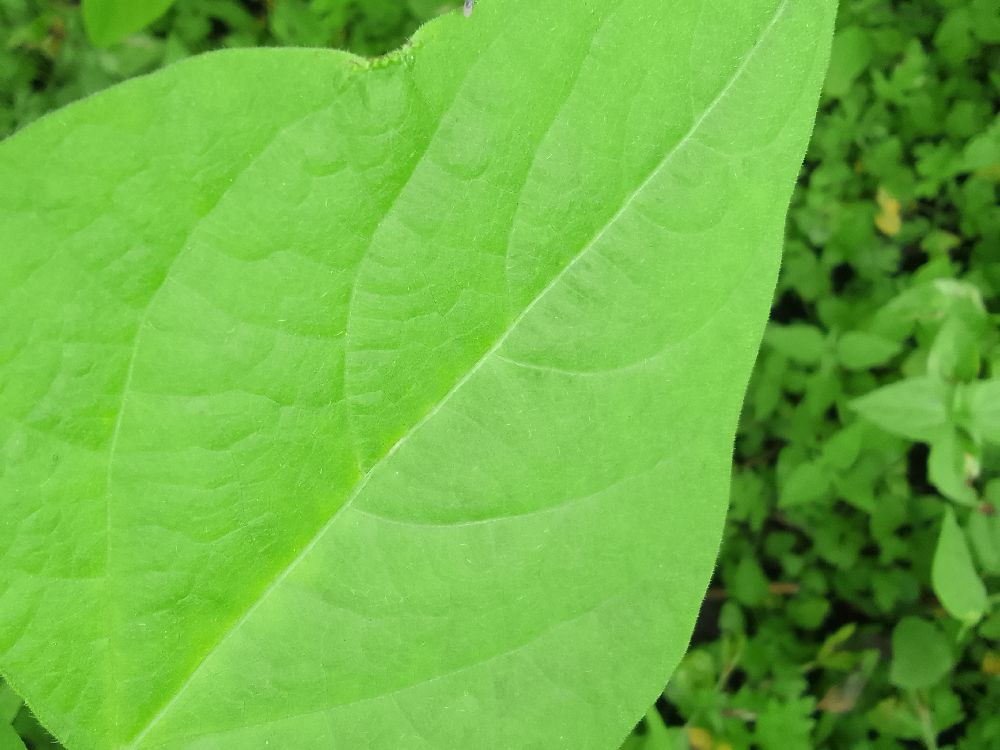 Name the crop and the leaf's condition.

common bean, healthy
